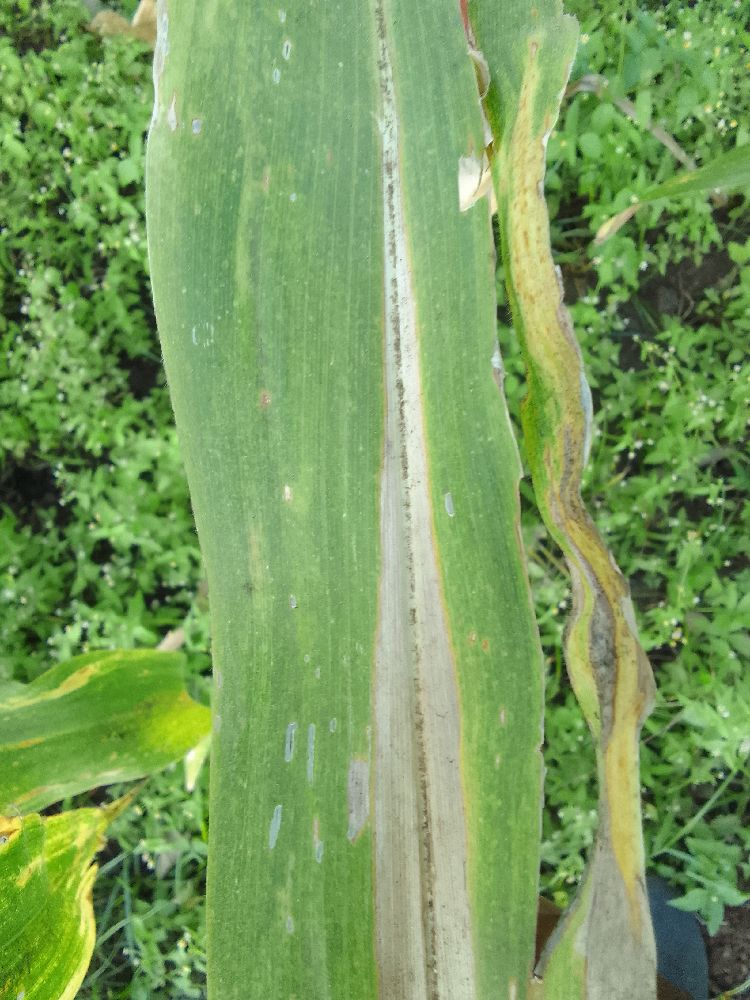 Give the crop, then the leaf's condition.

maize, maize lethal necrosis
